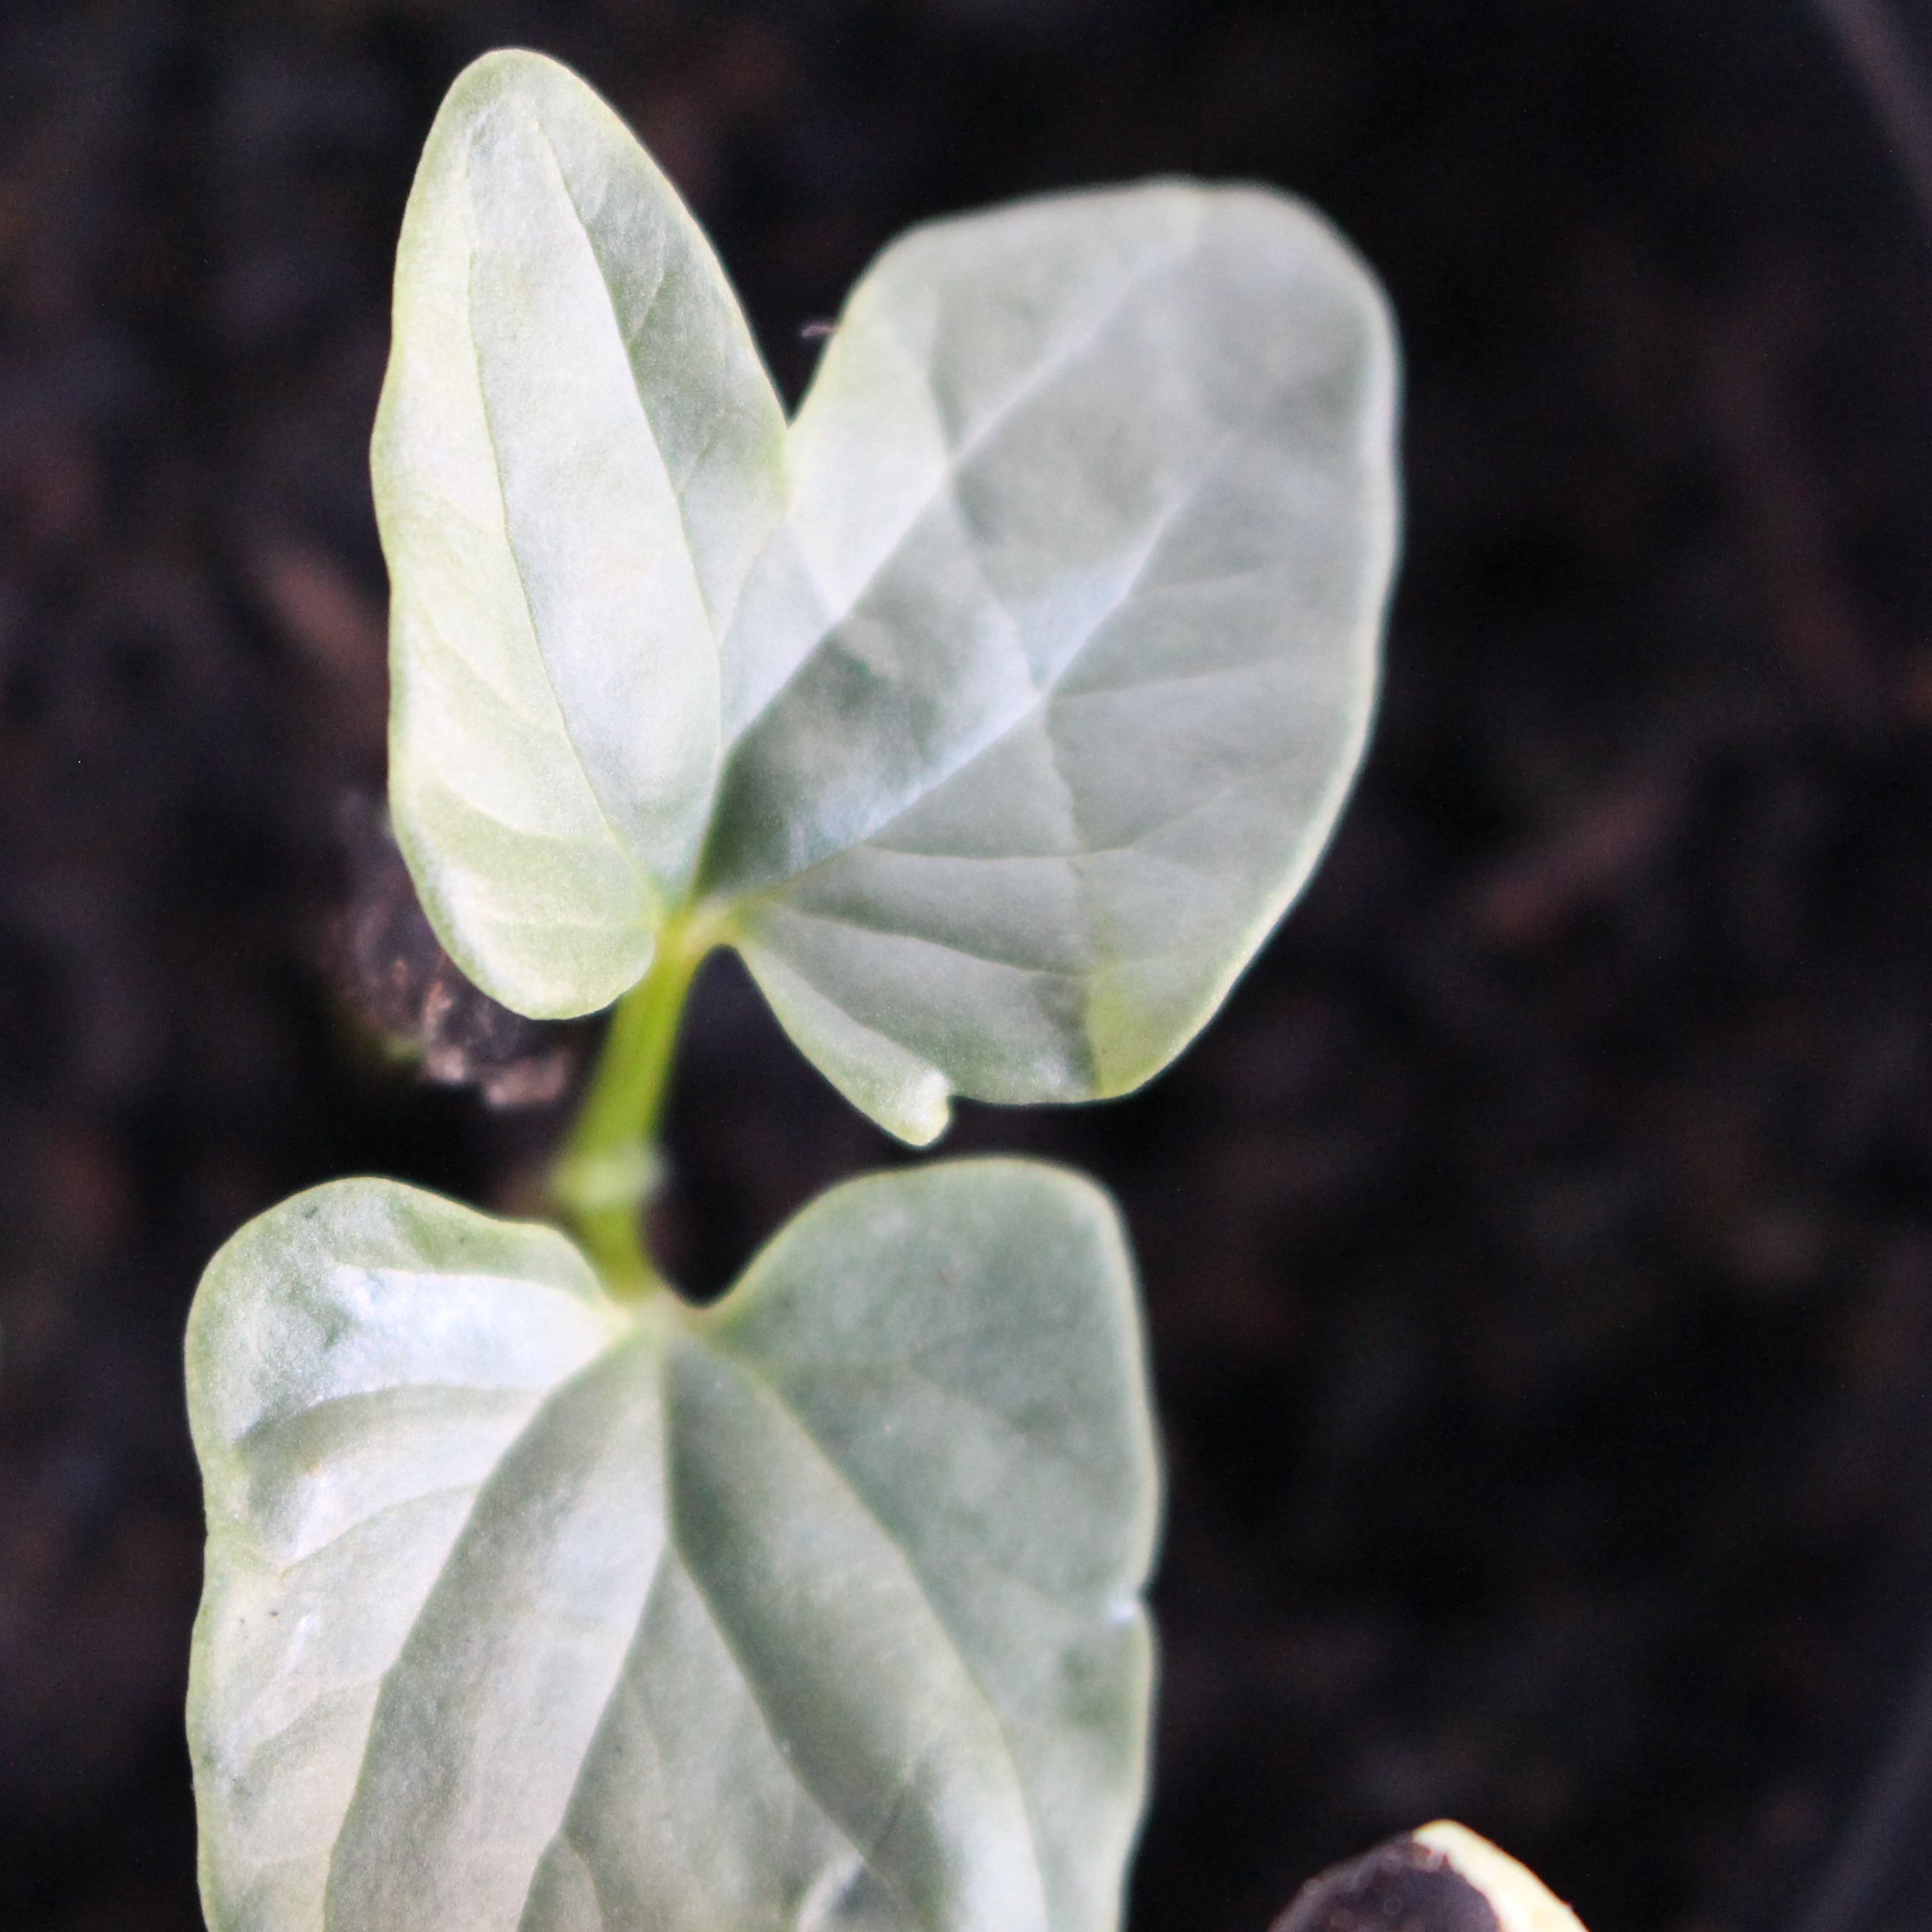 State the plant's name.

Convolvulus arvensis
